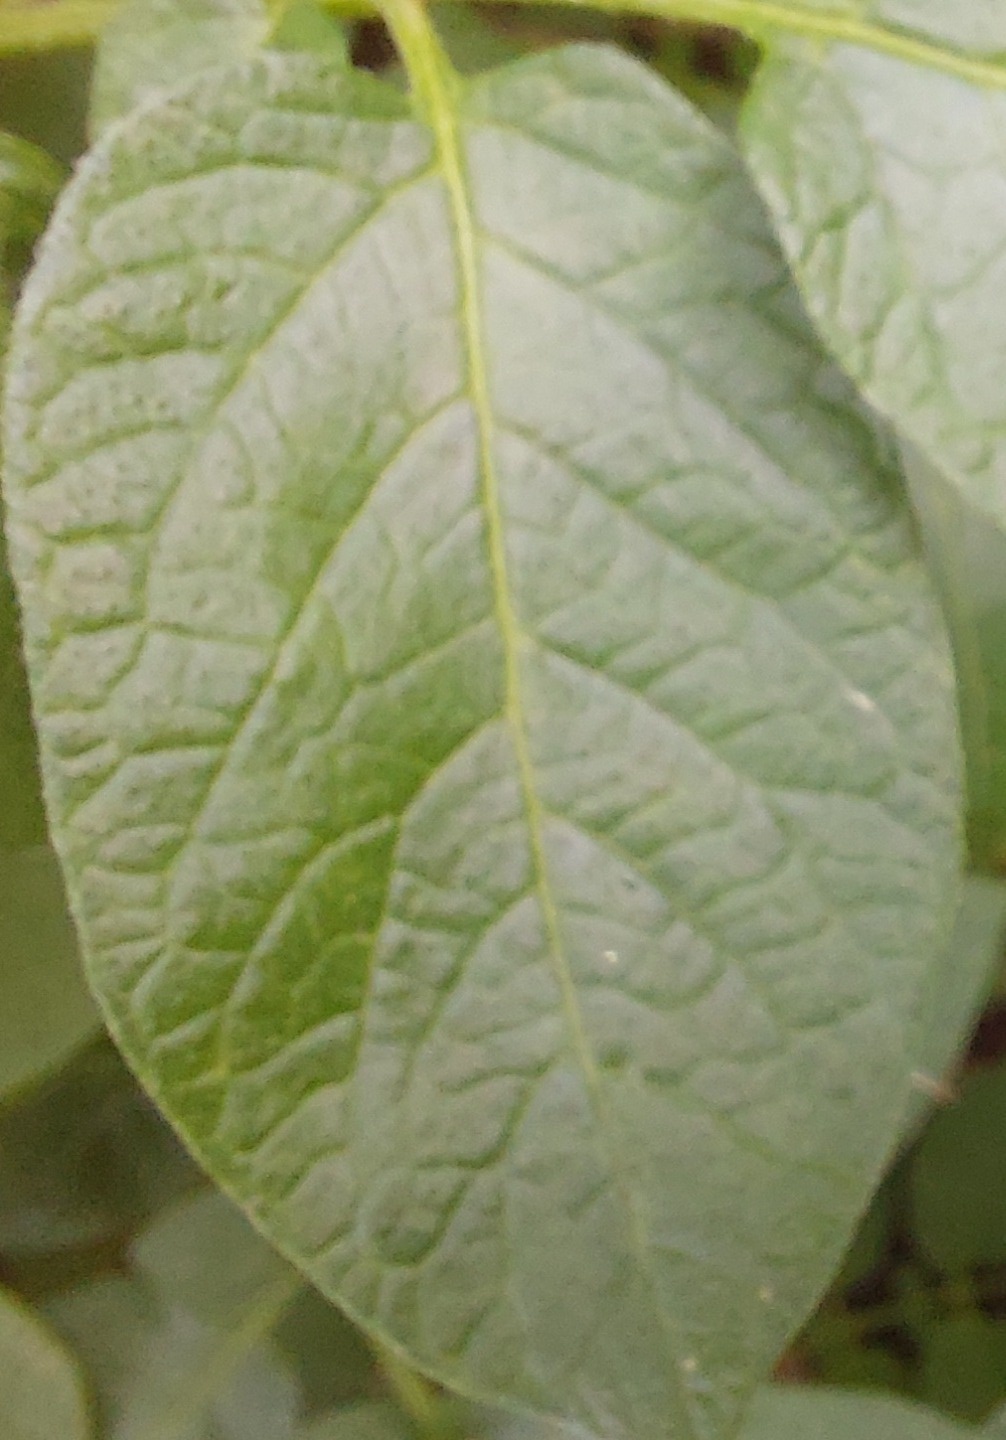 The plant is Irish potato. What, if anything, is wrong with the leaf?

healthy
